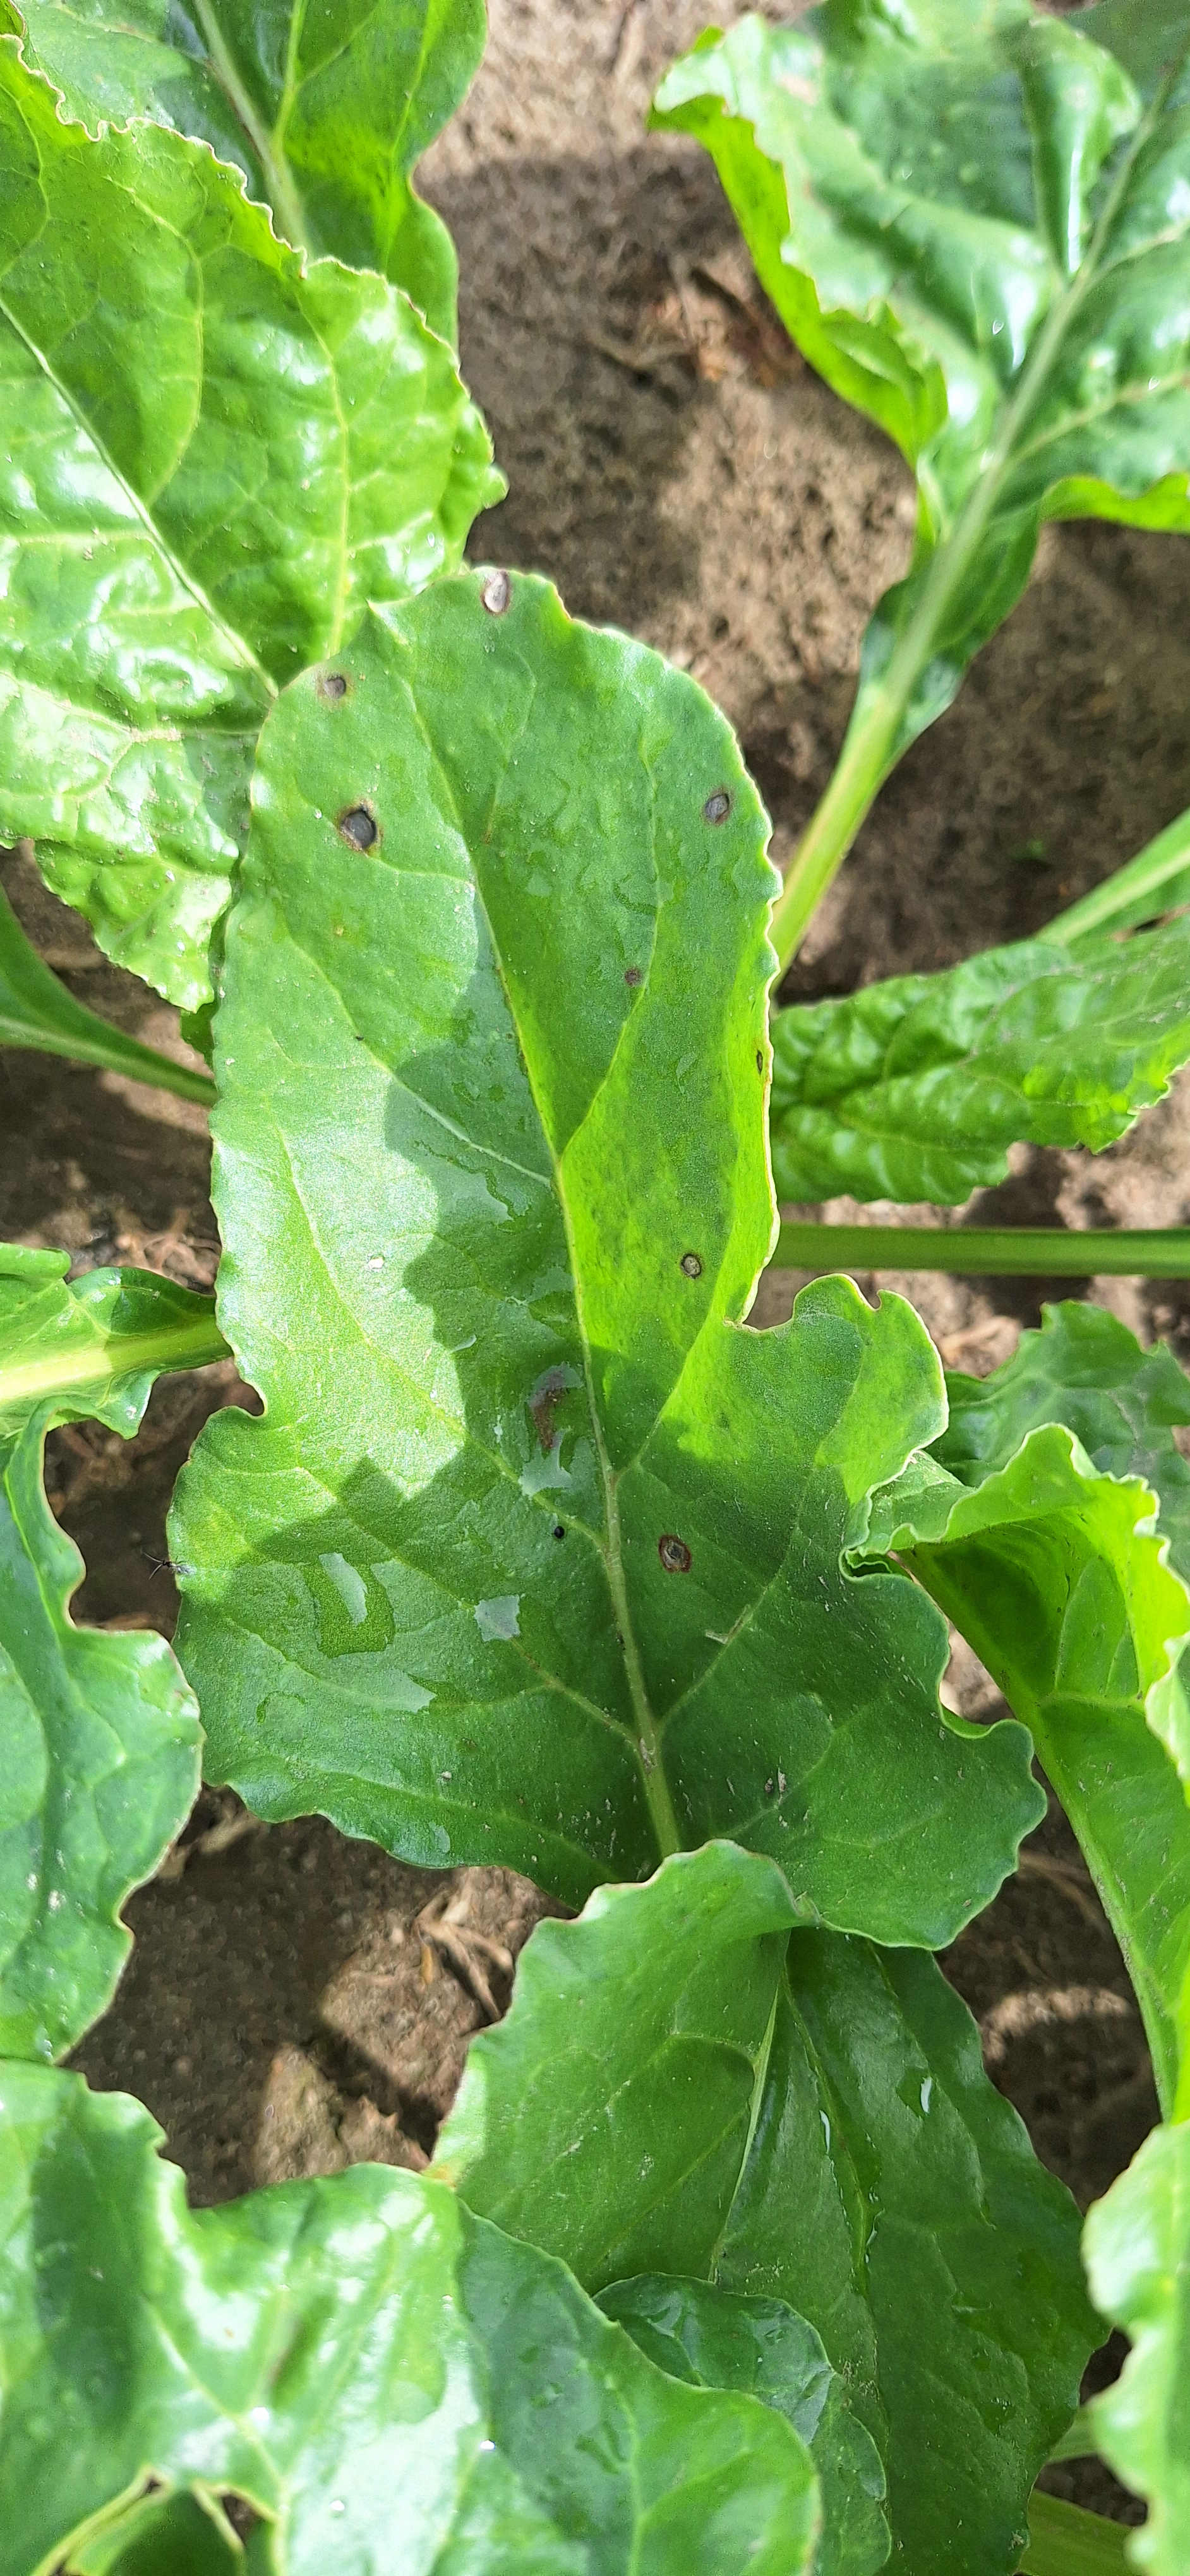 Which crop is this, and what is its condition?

beet, cercospora
